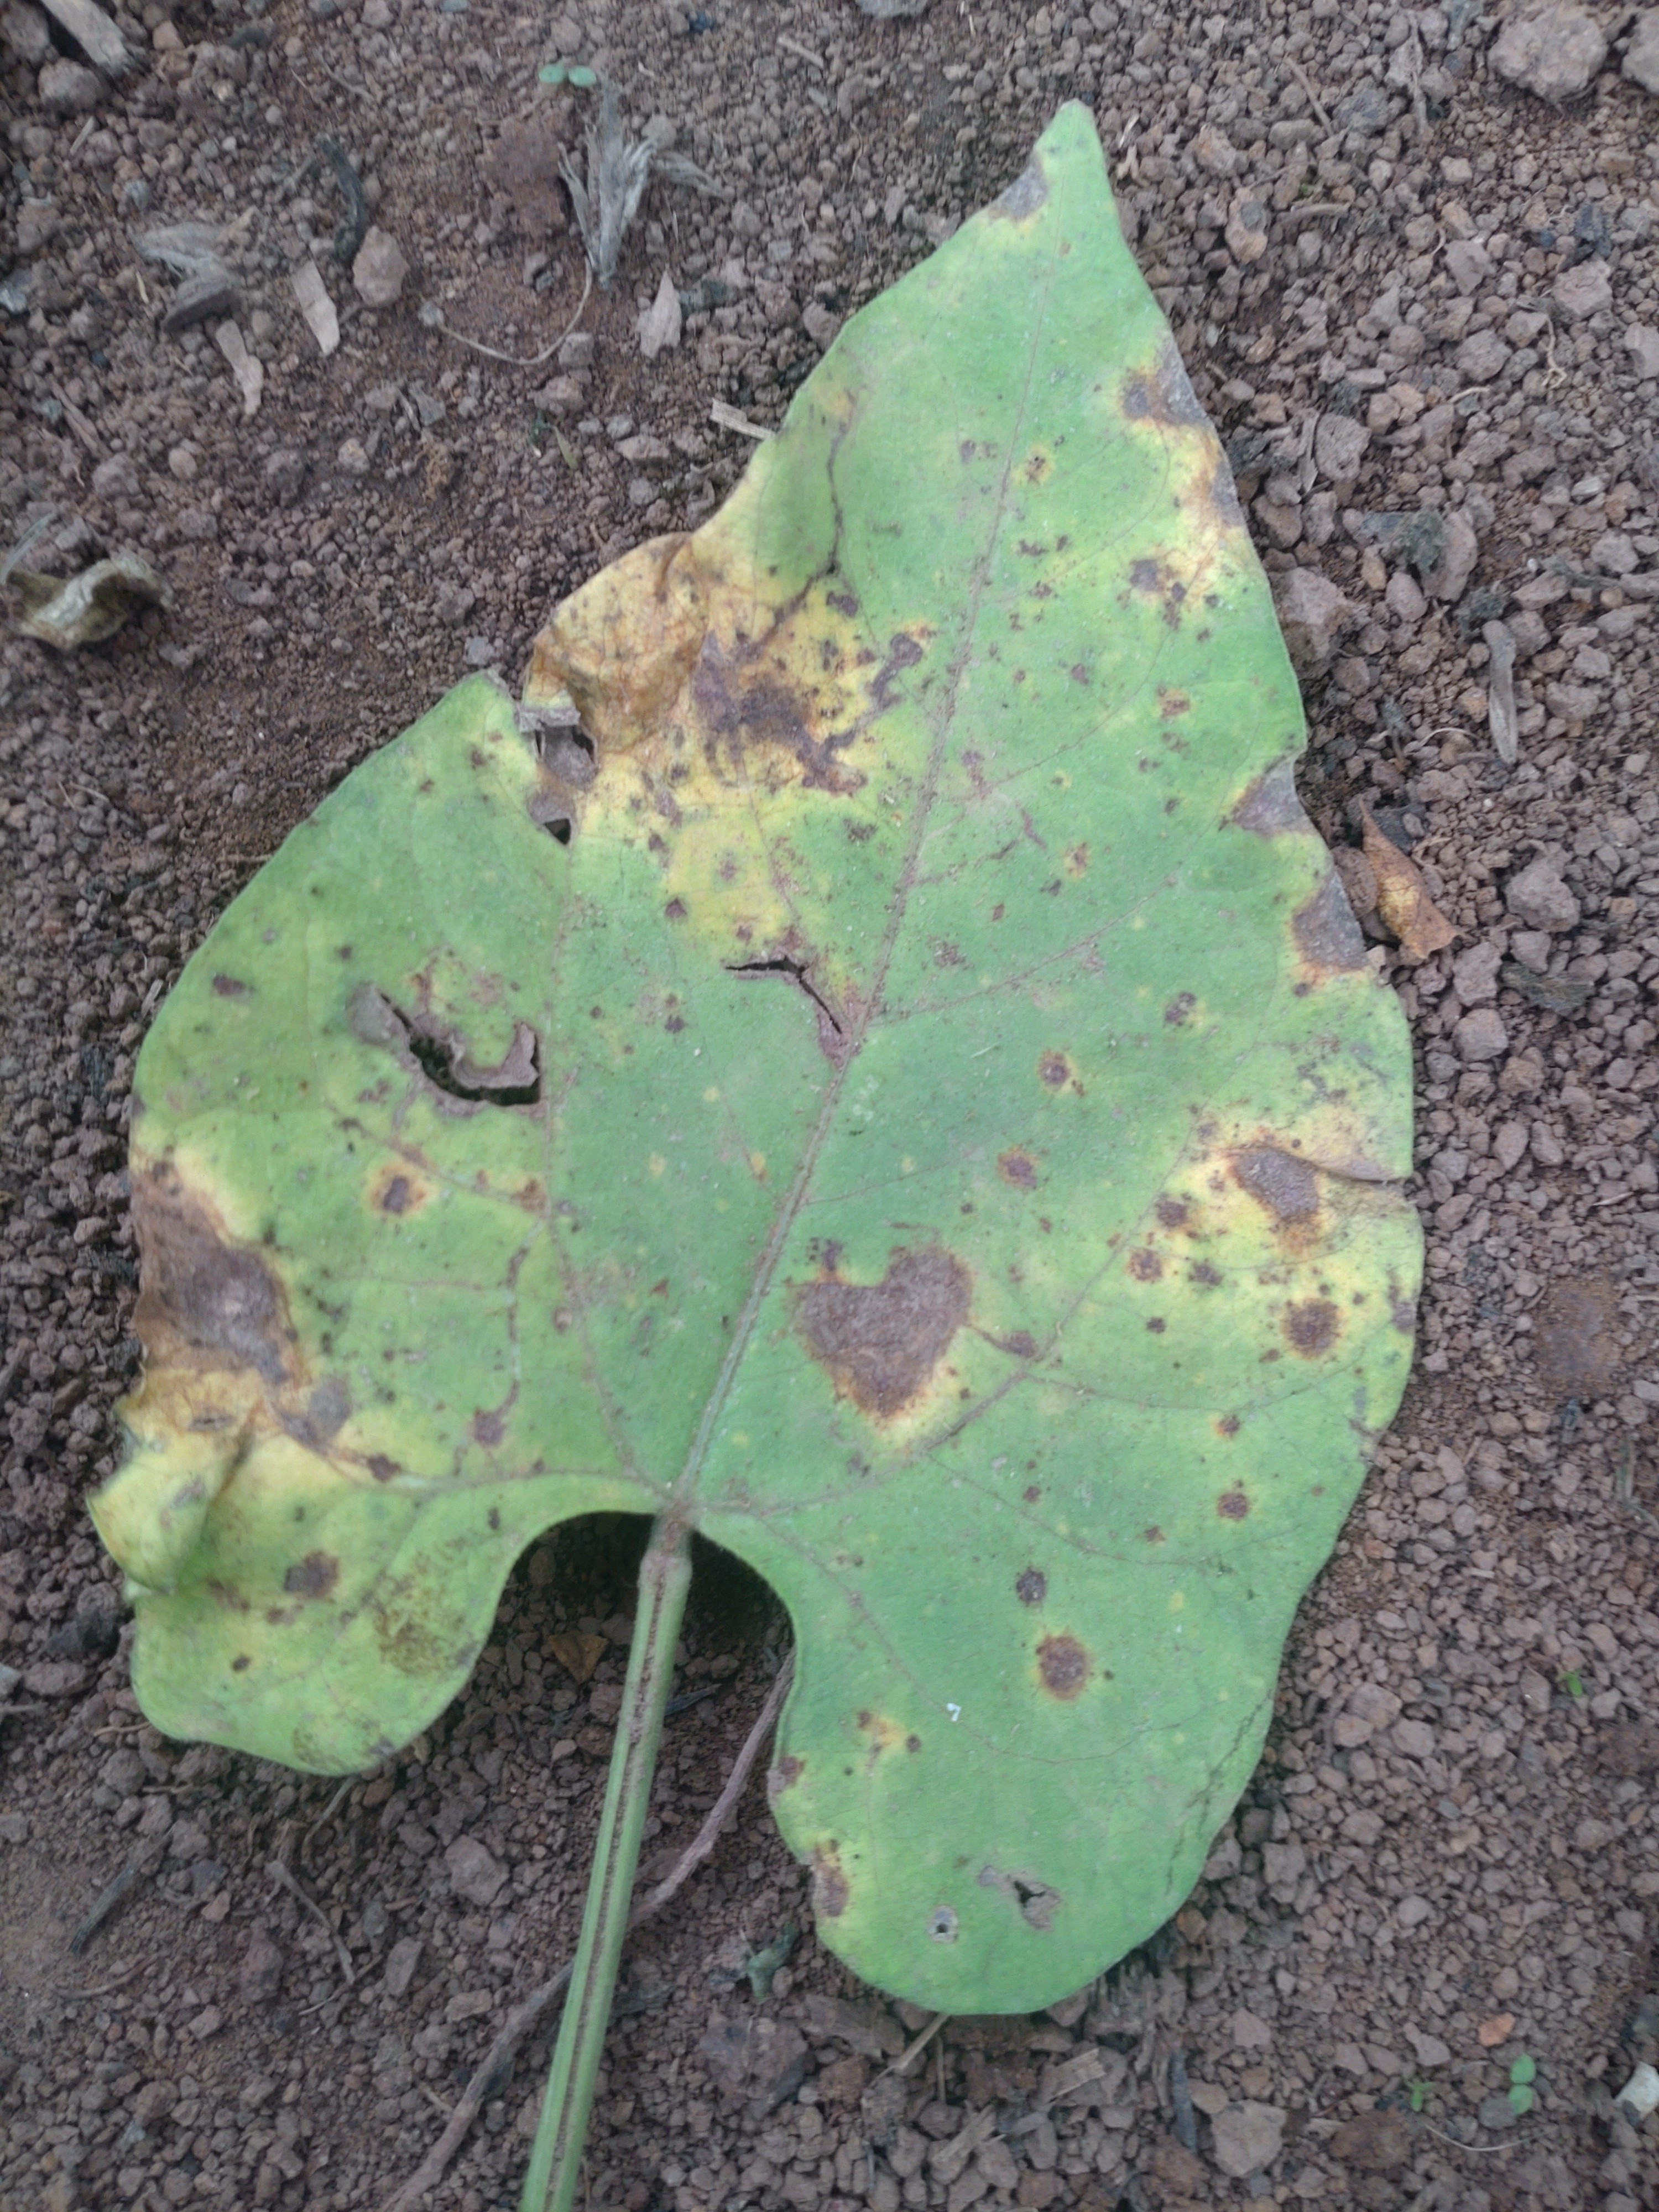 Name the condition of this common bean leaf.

rust
